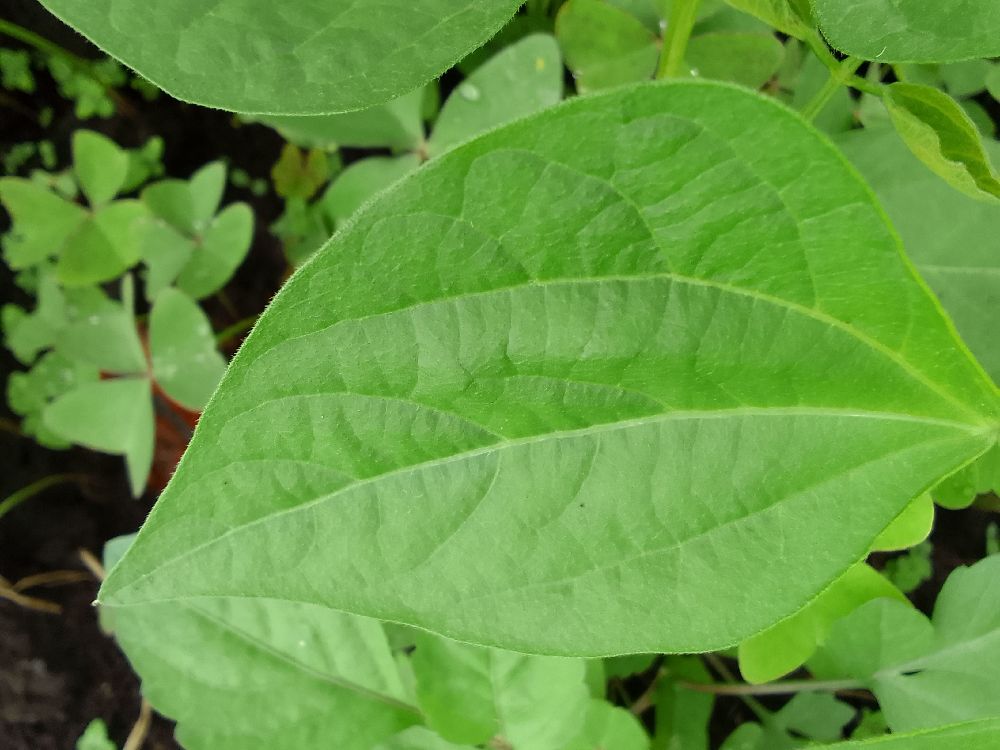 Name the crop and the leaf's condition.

common bean, healthy
